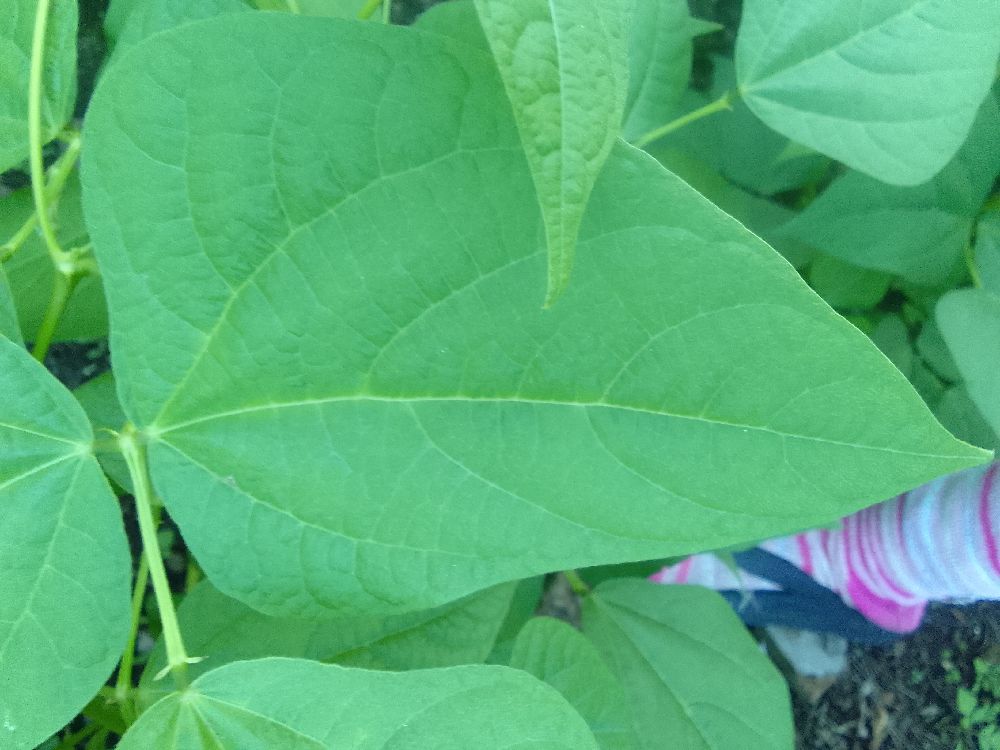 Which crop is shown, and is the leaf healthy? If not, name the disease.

common bean, healthy
